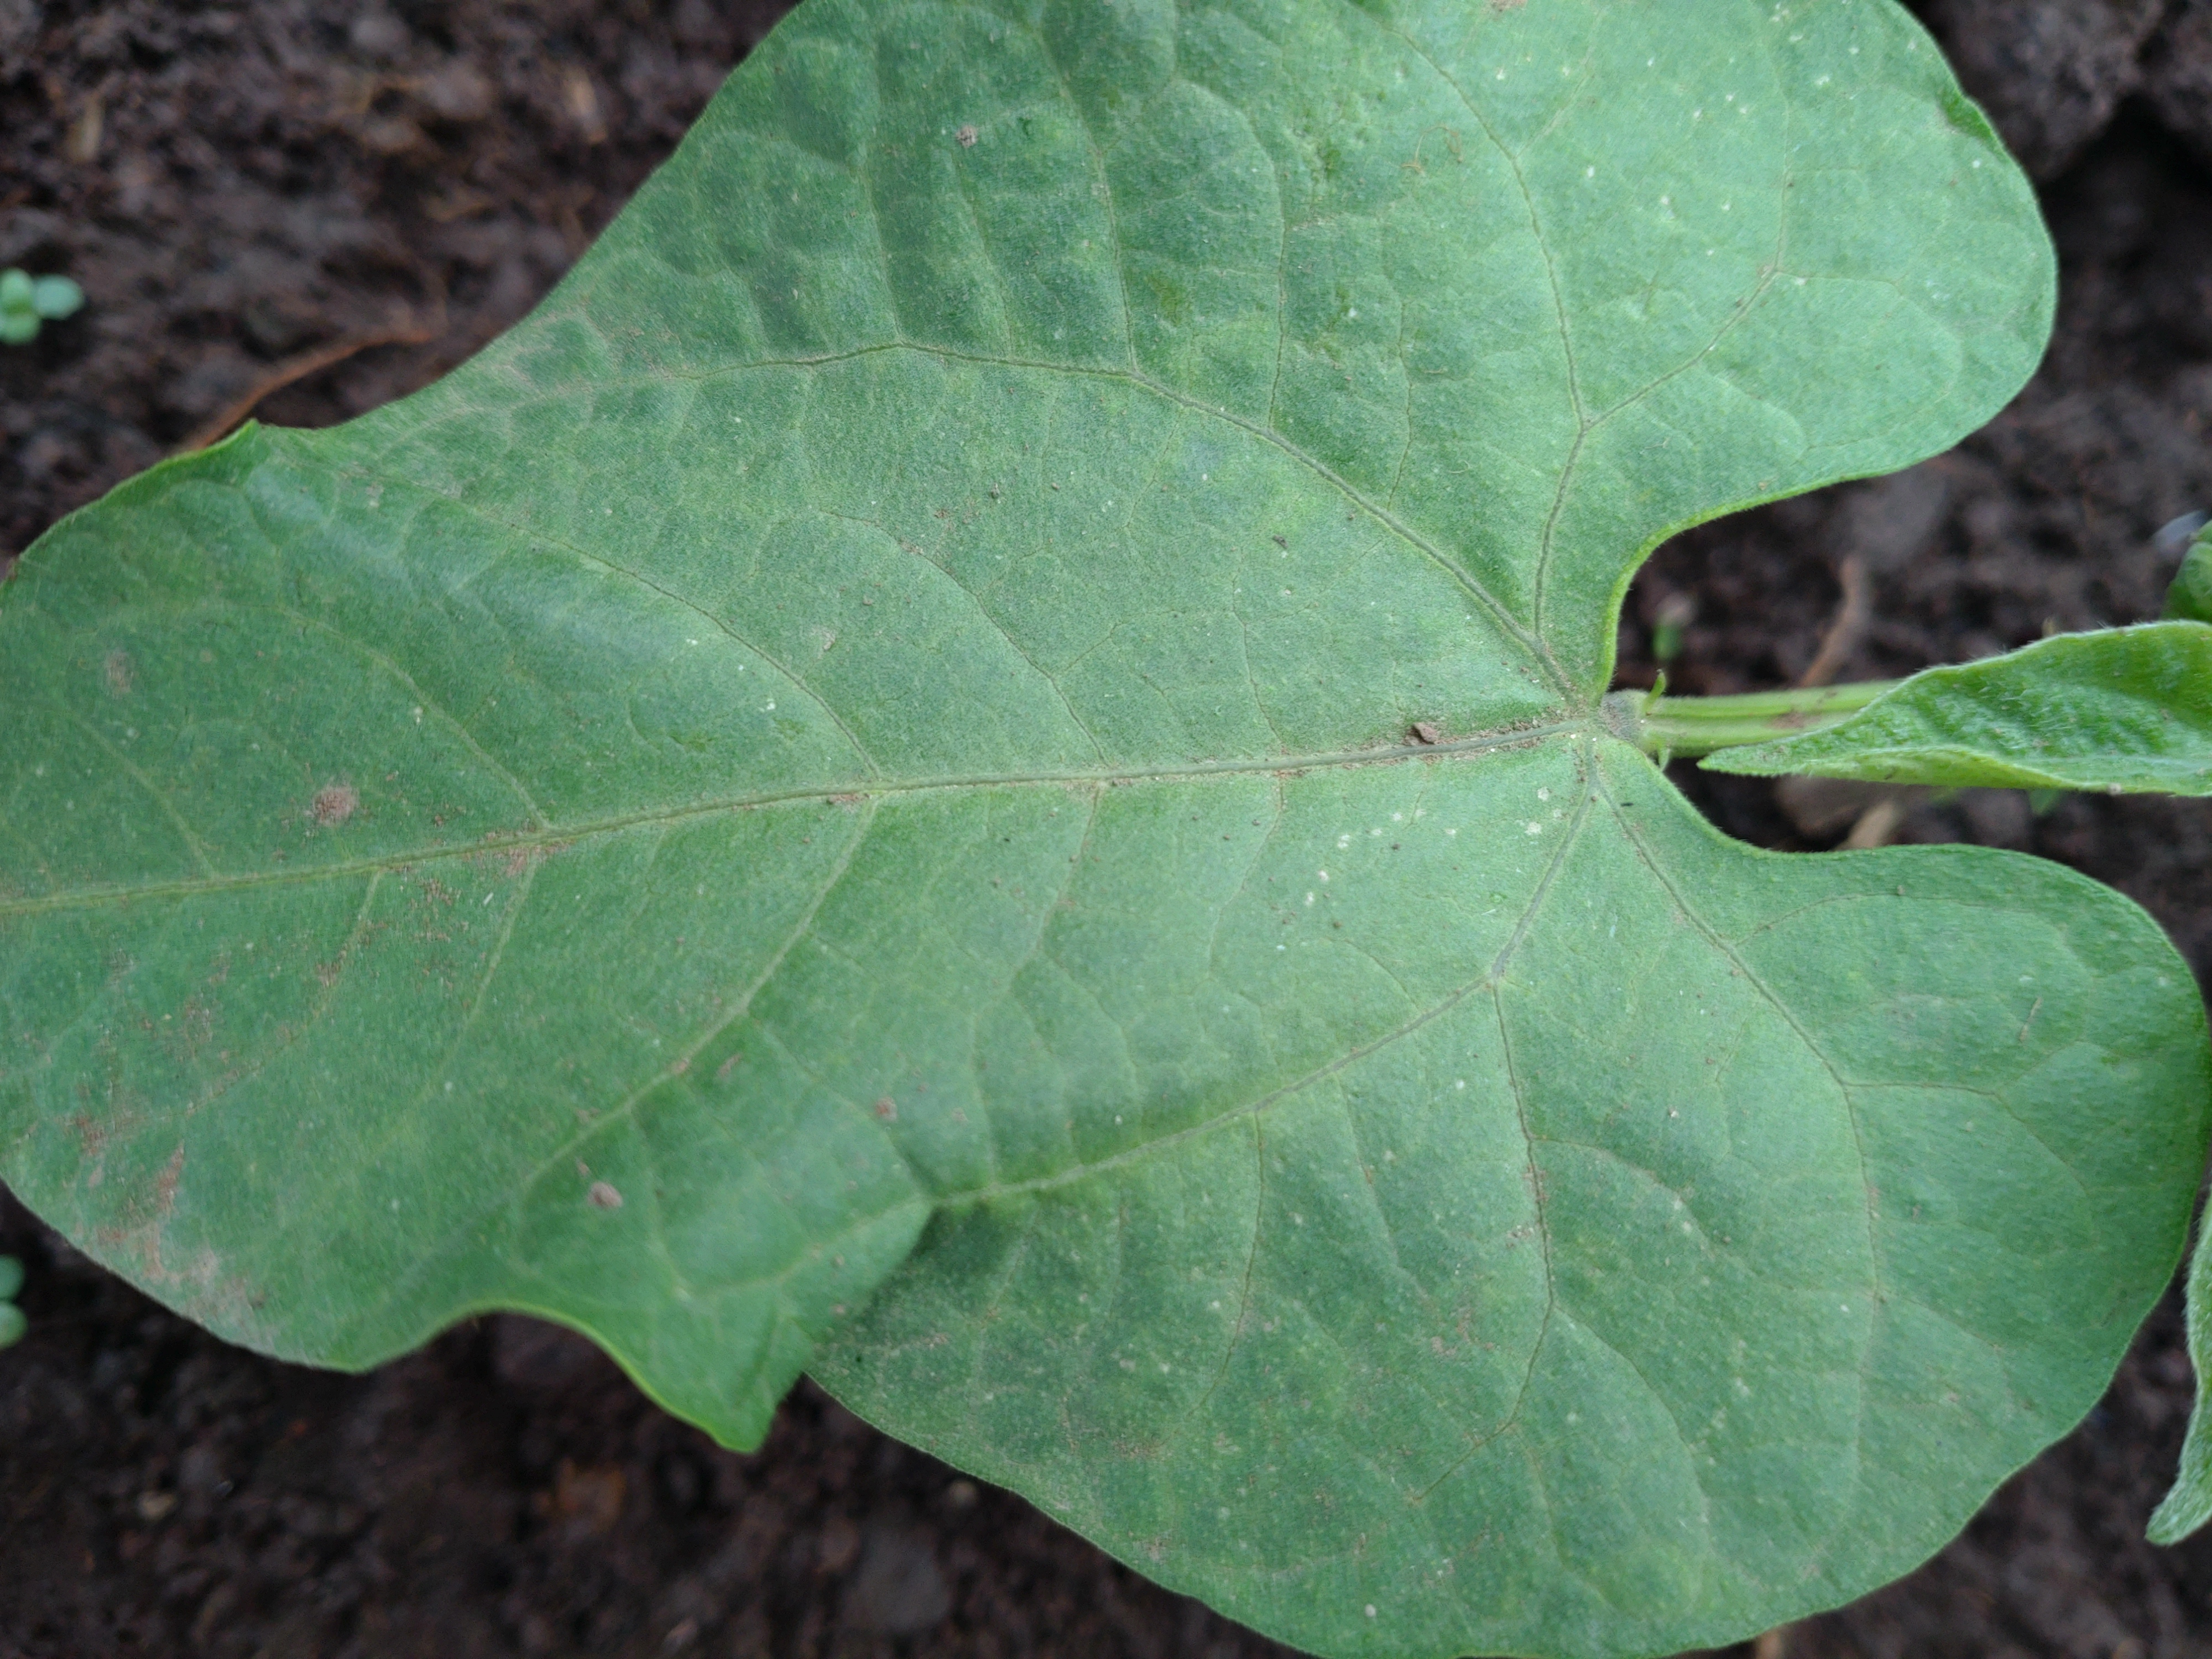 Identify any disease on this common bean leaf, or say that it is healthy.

healthy
